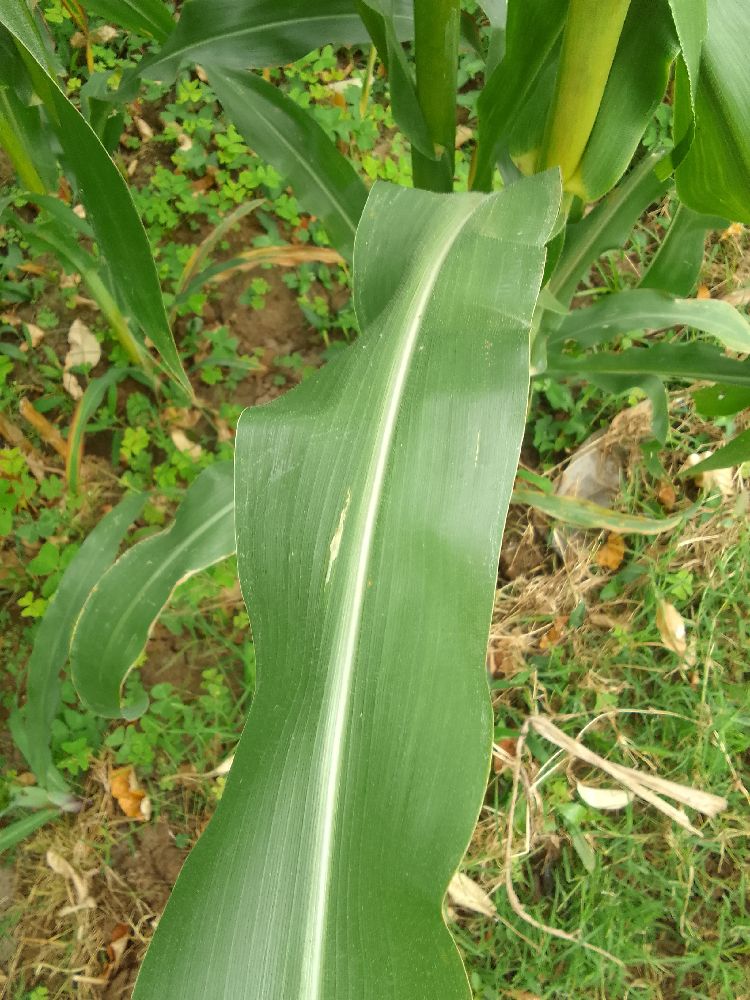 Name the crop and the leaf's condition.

maize, healthy
